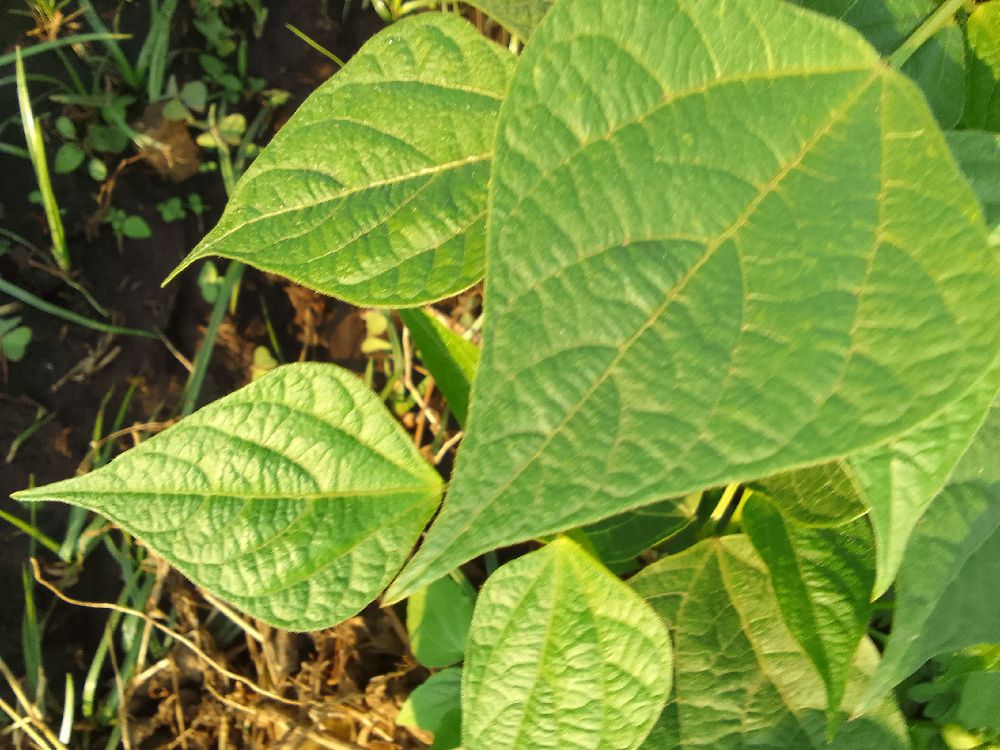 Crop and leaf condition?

common bean, healthy
